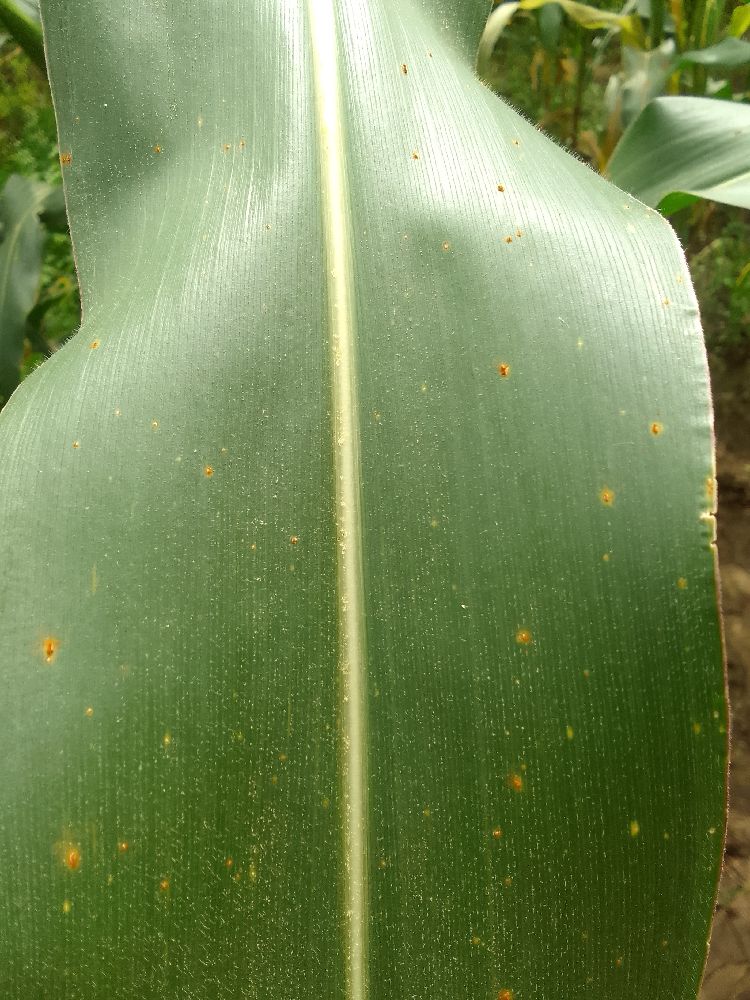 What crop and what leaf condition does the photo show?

maize, healthy
